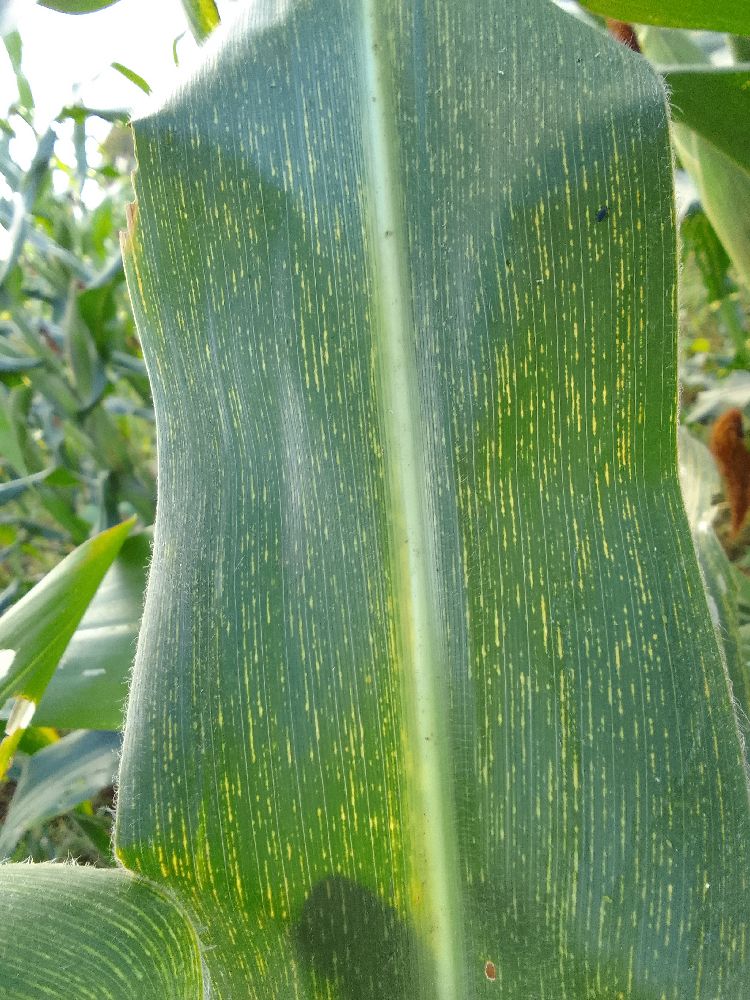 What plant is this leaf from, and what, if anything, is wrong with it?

maize, maize streak virus
